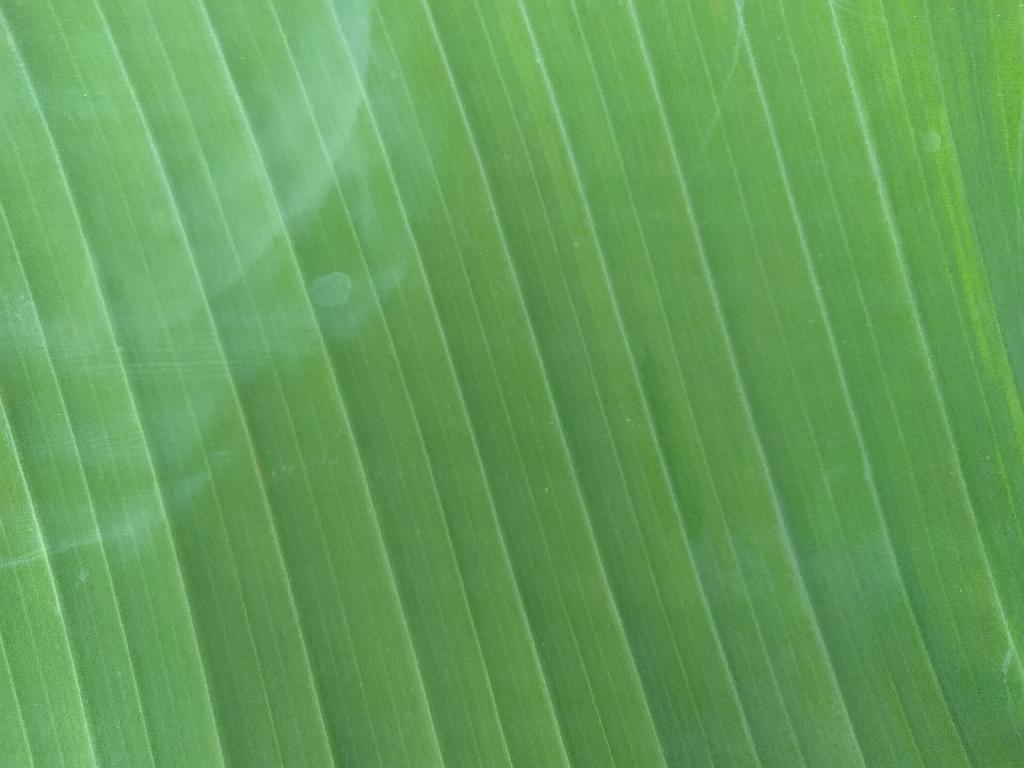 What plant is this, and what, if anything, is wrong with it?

banana, healthy
